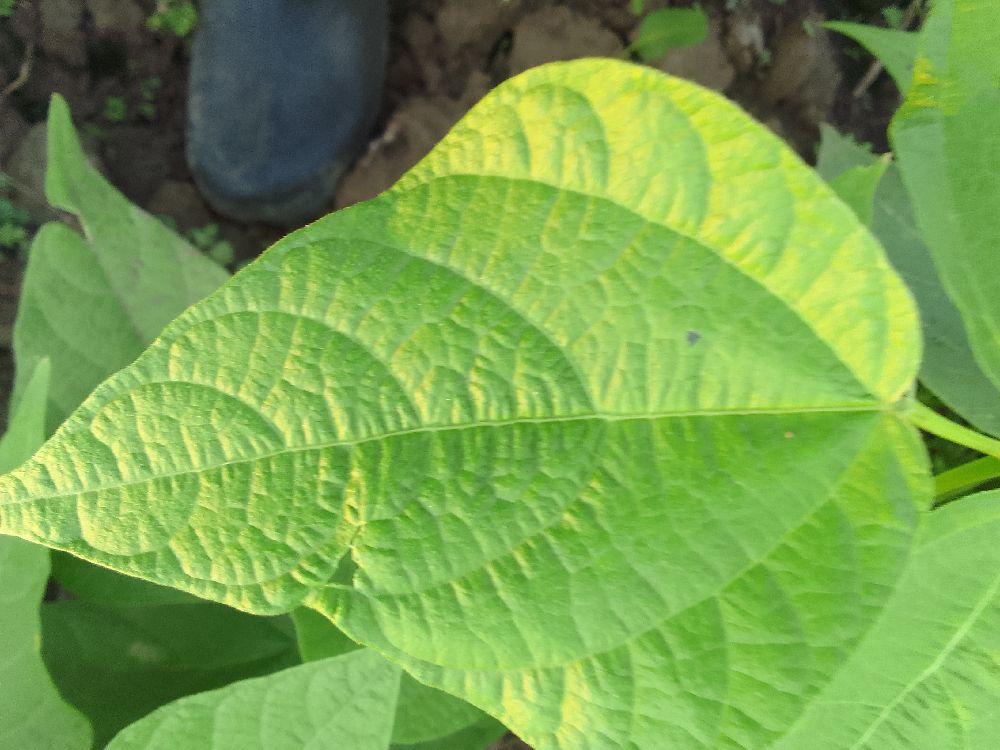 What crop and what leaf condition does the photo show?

common bean, healthy
